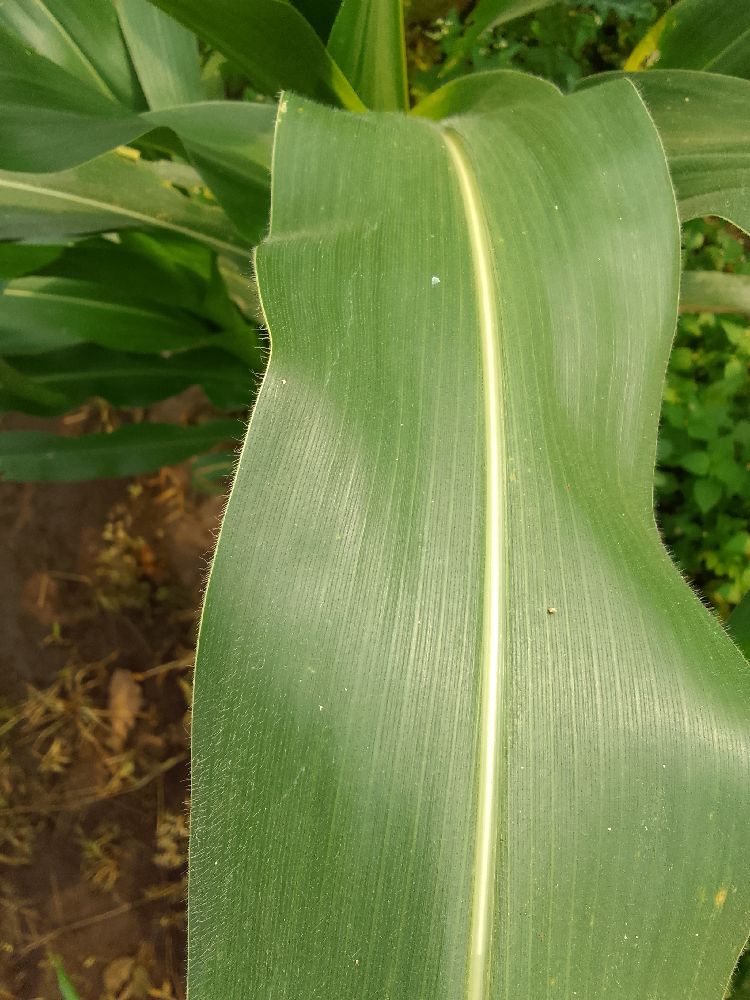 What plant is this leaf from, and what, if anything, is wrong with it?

maize, healthy
